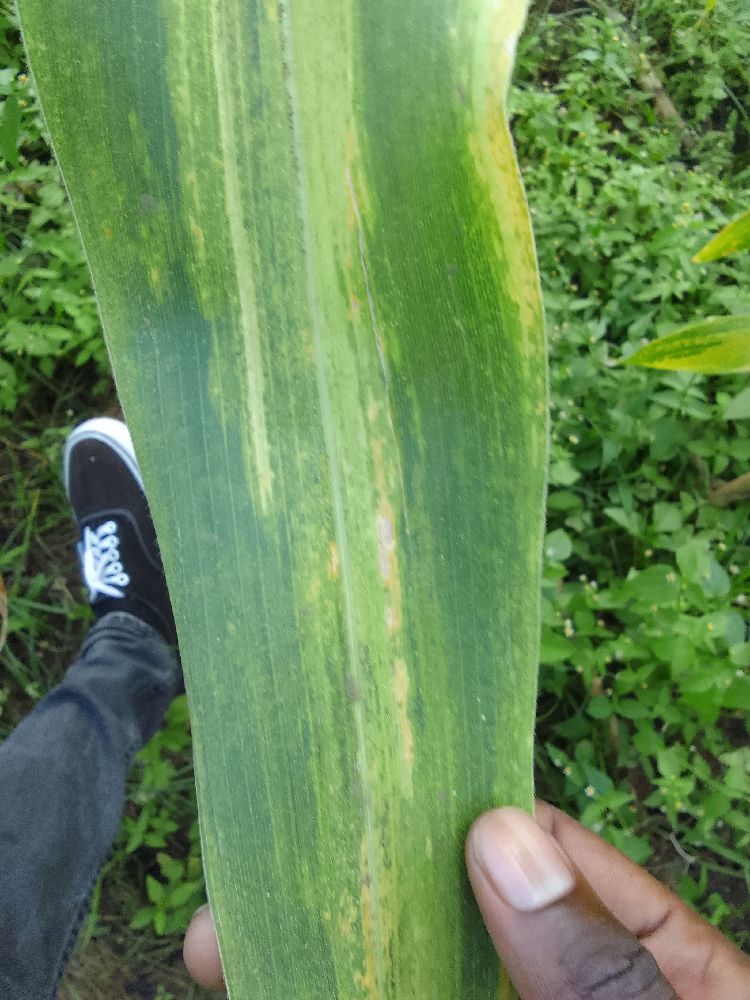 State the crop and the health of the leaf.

maize, maize lethal necrosis
